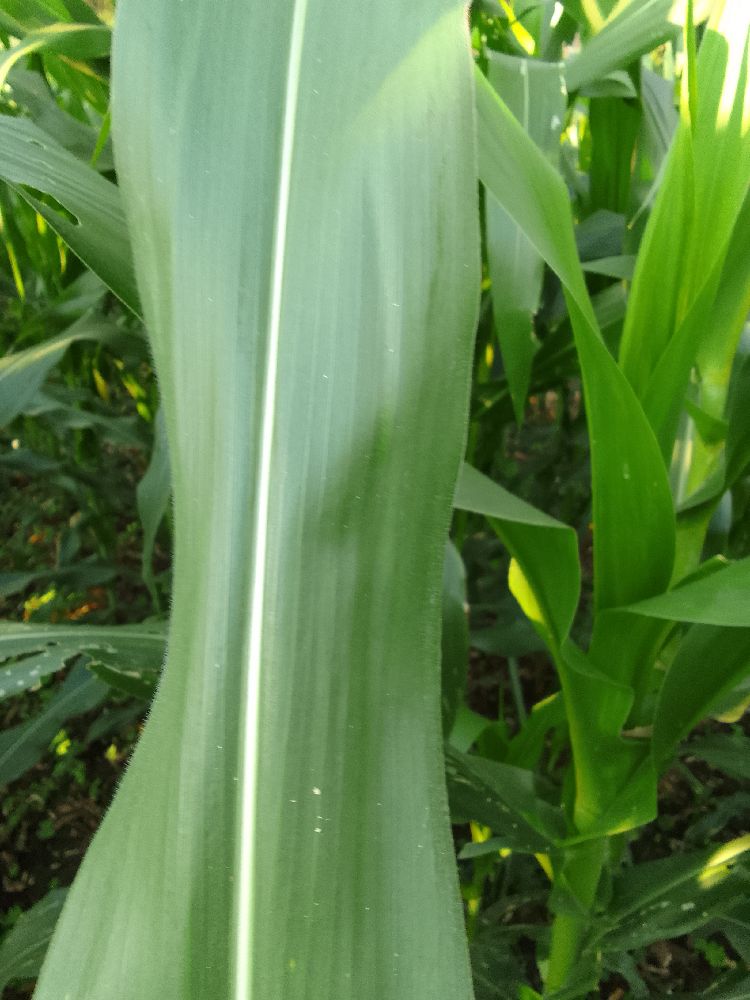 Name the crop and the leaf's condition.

maize, healthy
